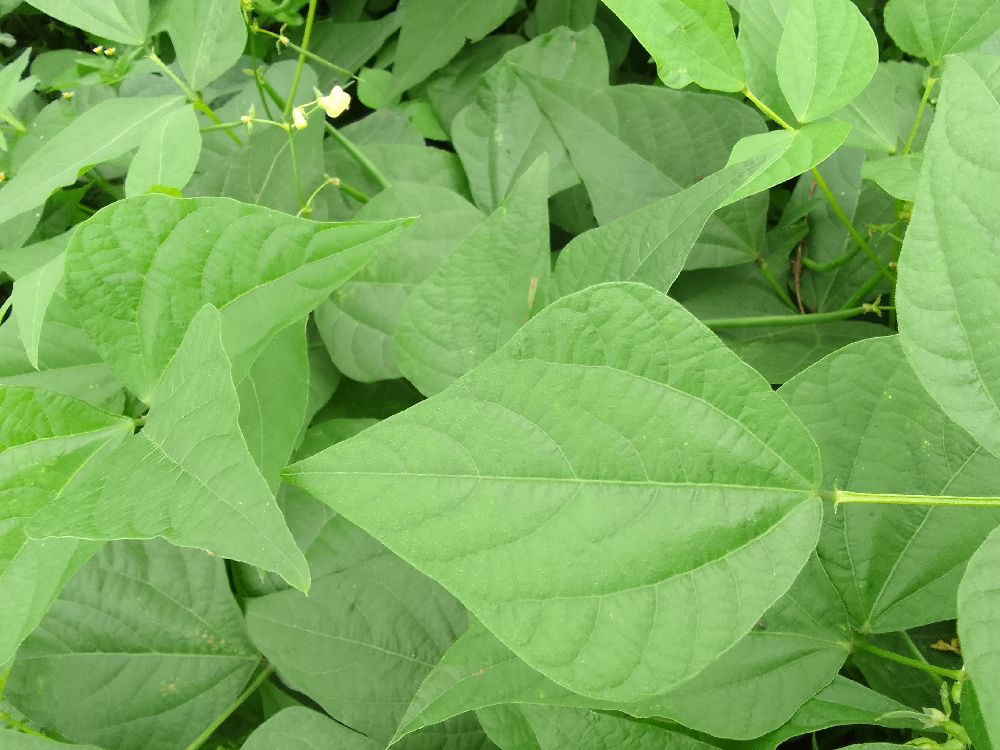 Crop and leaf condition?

common bean, healthy
